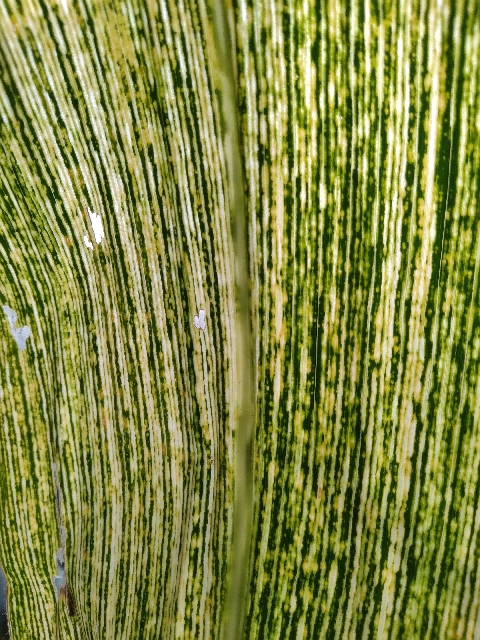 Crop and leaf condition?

maize, maize streak virus
